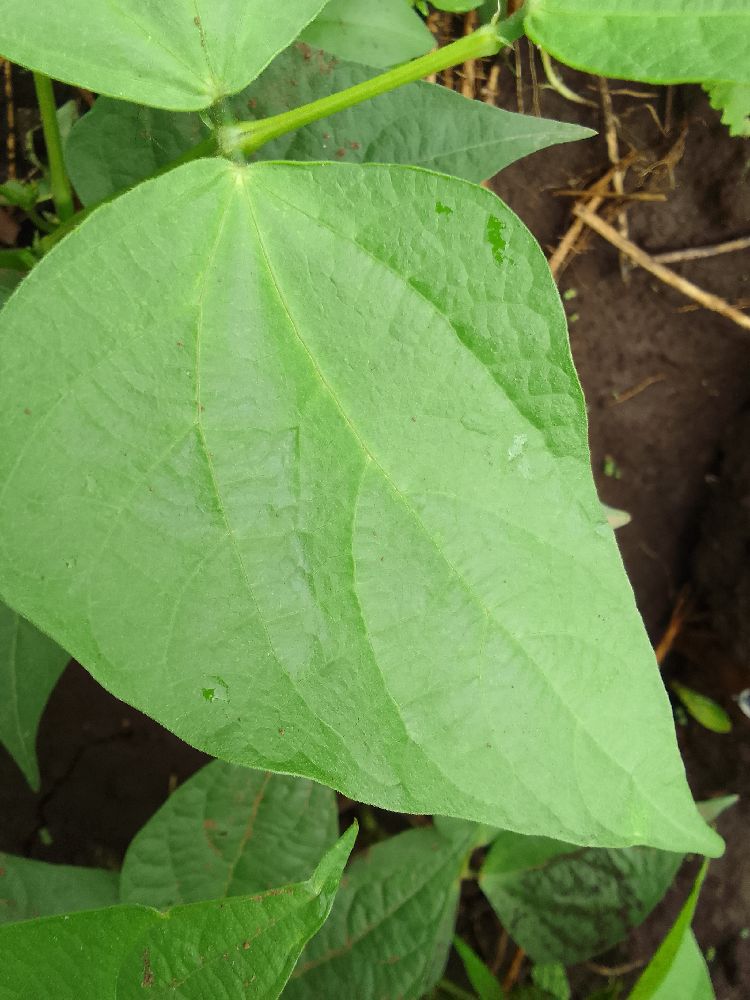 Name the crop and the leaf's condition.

common bean, healthy
